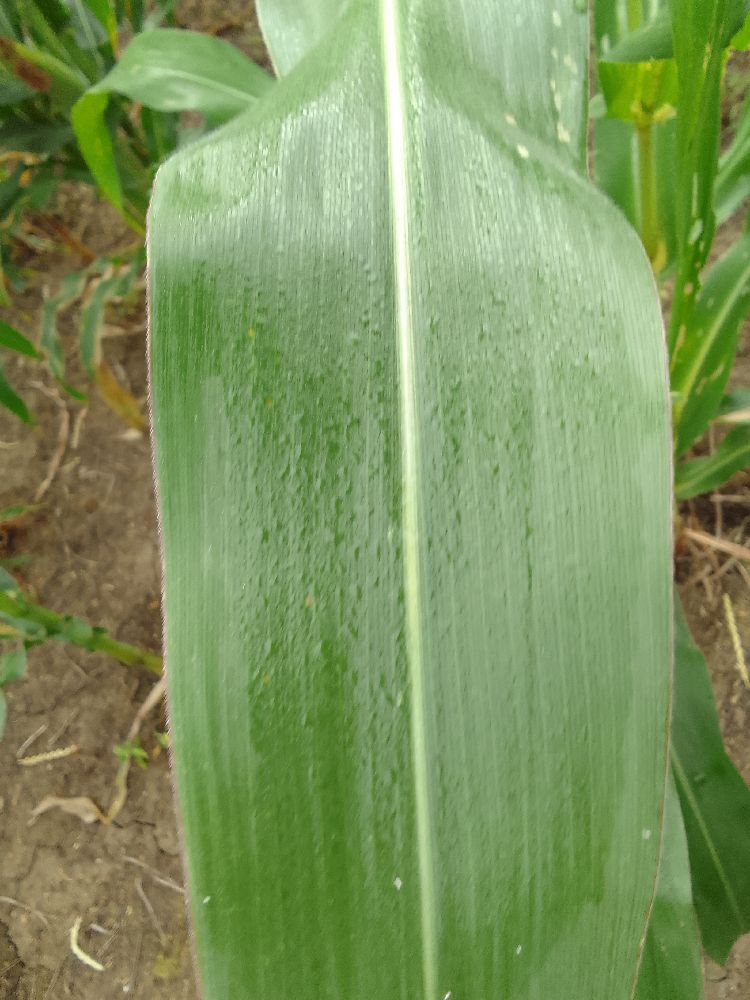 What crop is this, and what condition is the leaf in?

maize, healthy
